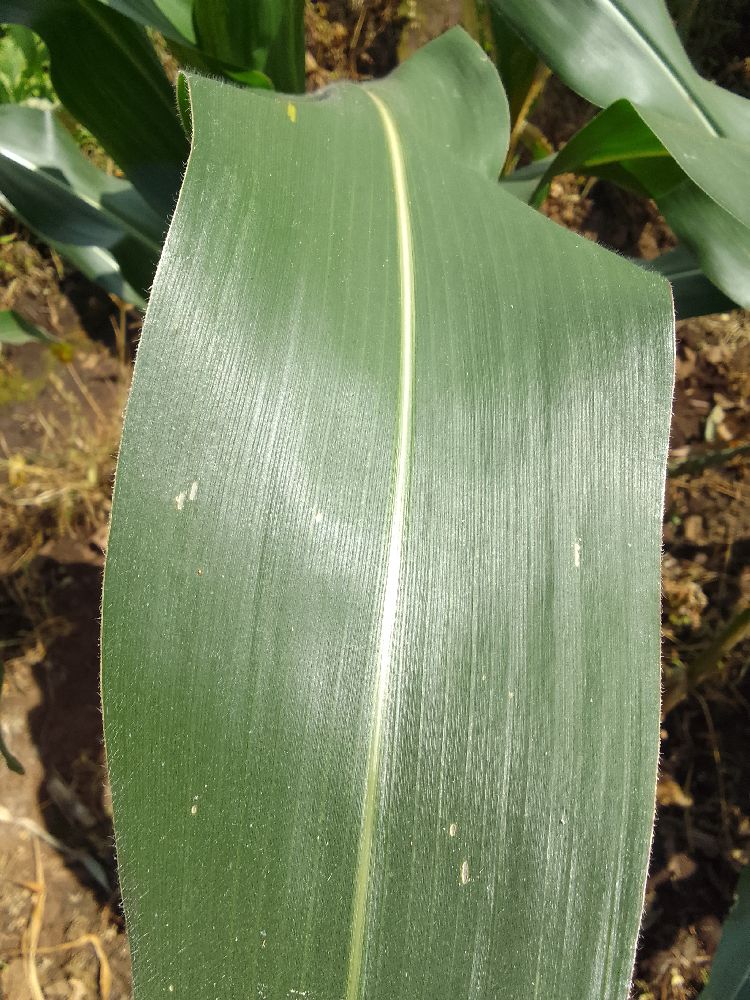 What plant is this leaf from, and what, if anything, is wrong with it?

maize, healthy
